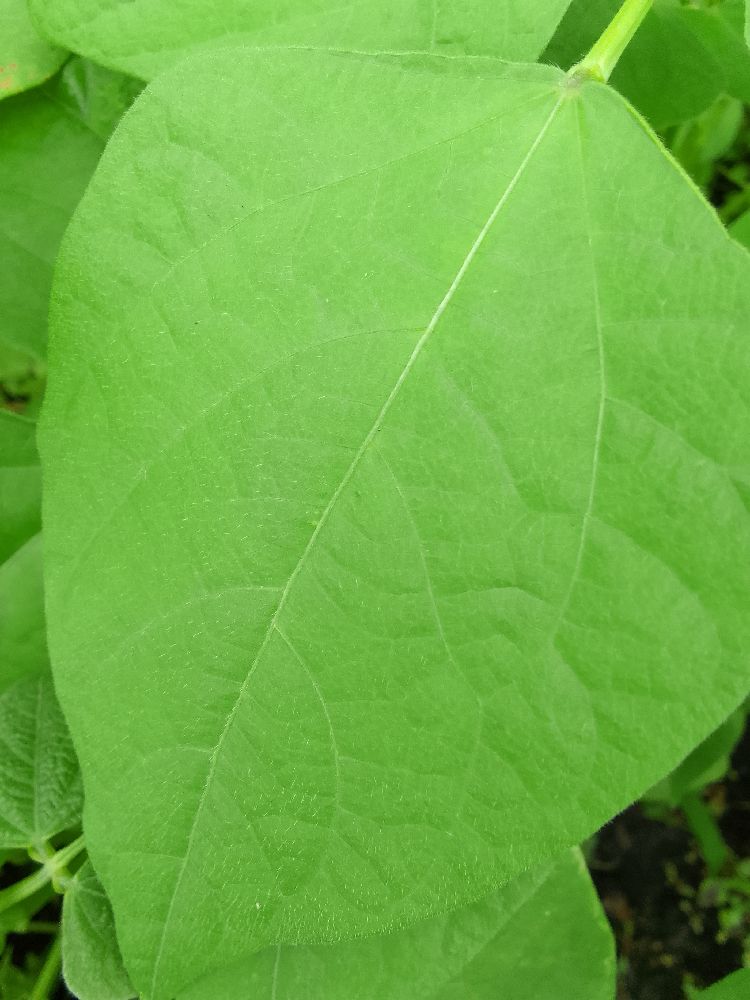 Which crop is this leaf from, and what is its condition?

common bean, healthy
